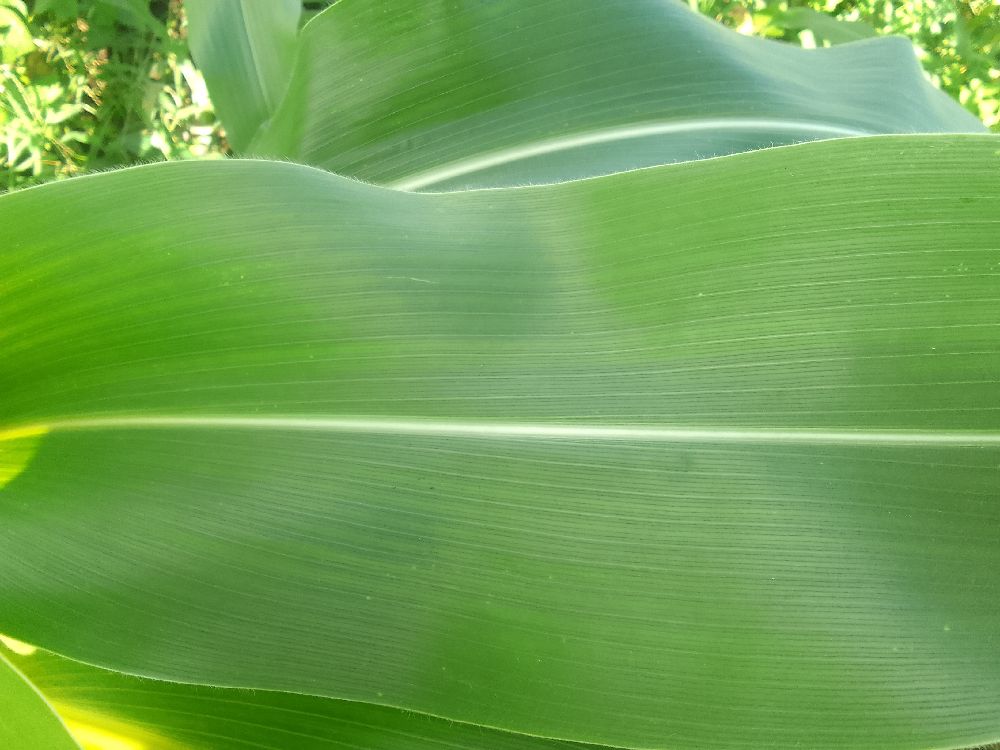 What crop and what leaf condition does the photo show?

maize, healthy
